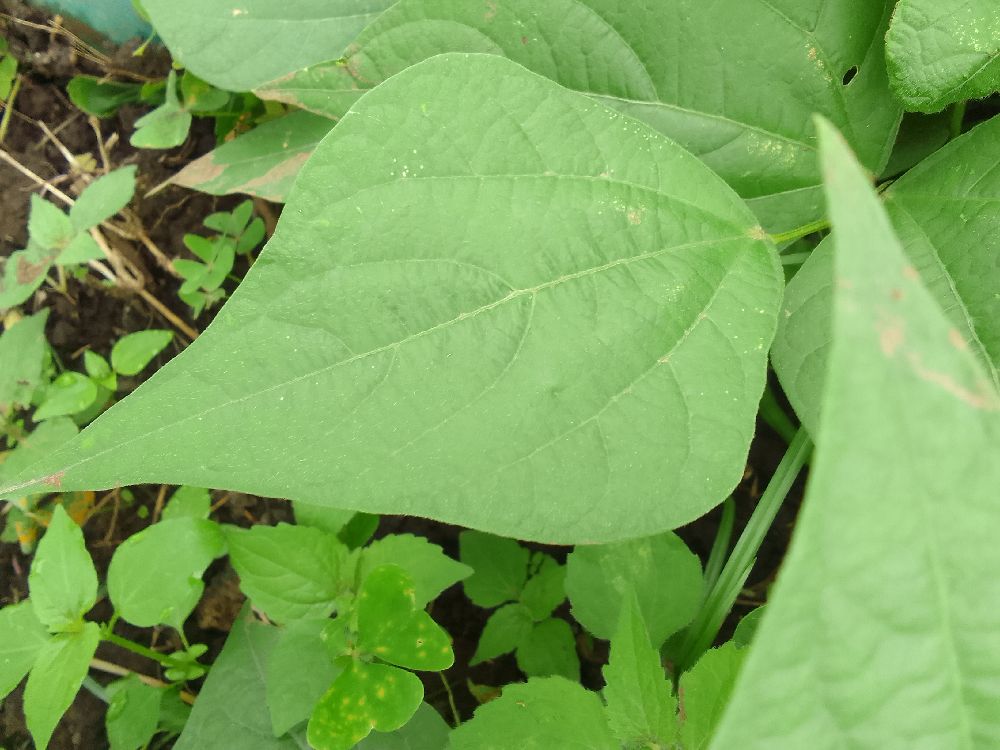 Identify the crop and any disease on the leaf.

common bean, healthy
